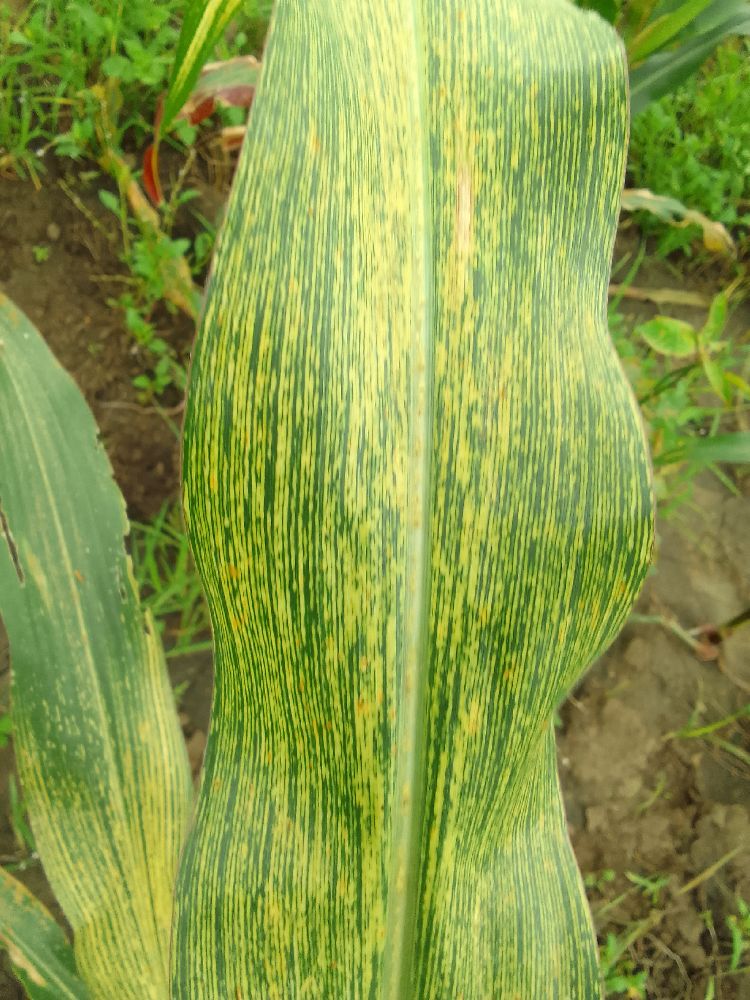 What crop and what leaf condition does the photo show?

maize, maize streak virus
